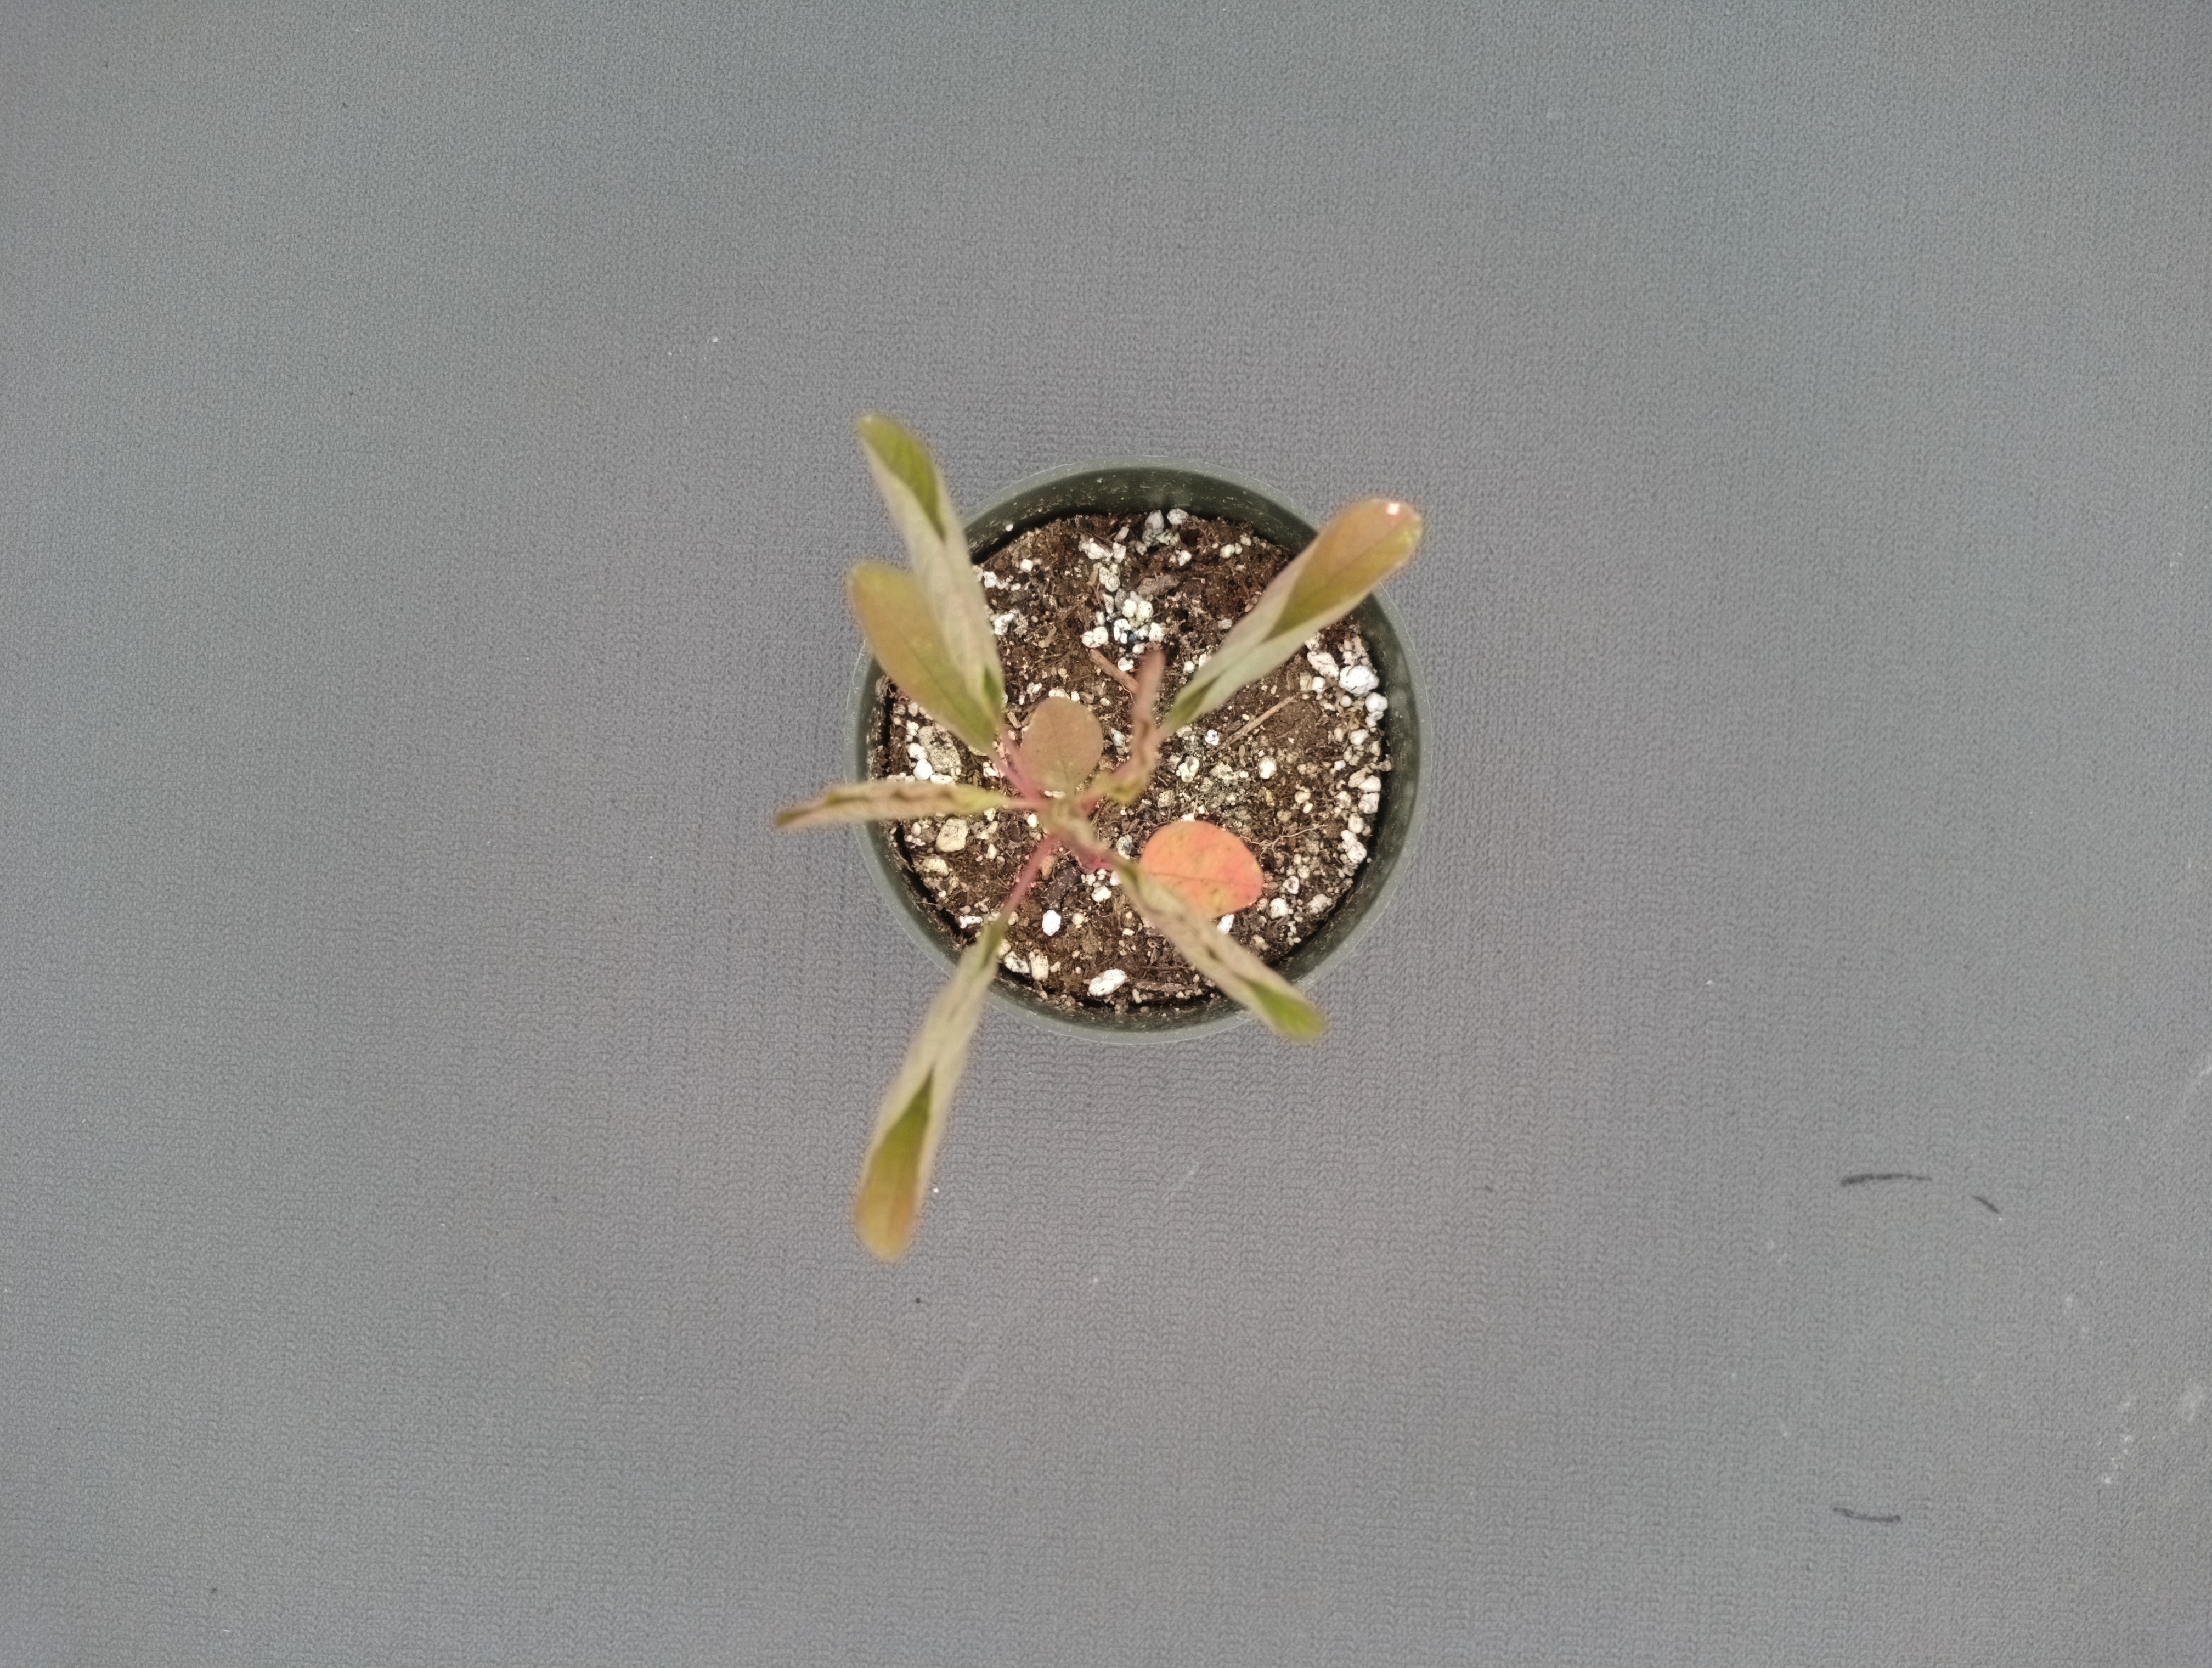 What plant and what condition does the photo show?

waterhemp, foliar distortion
